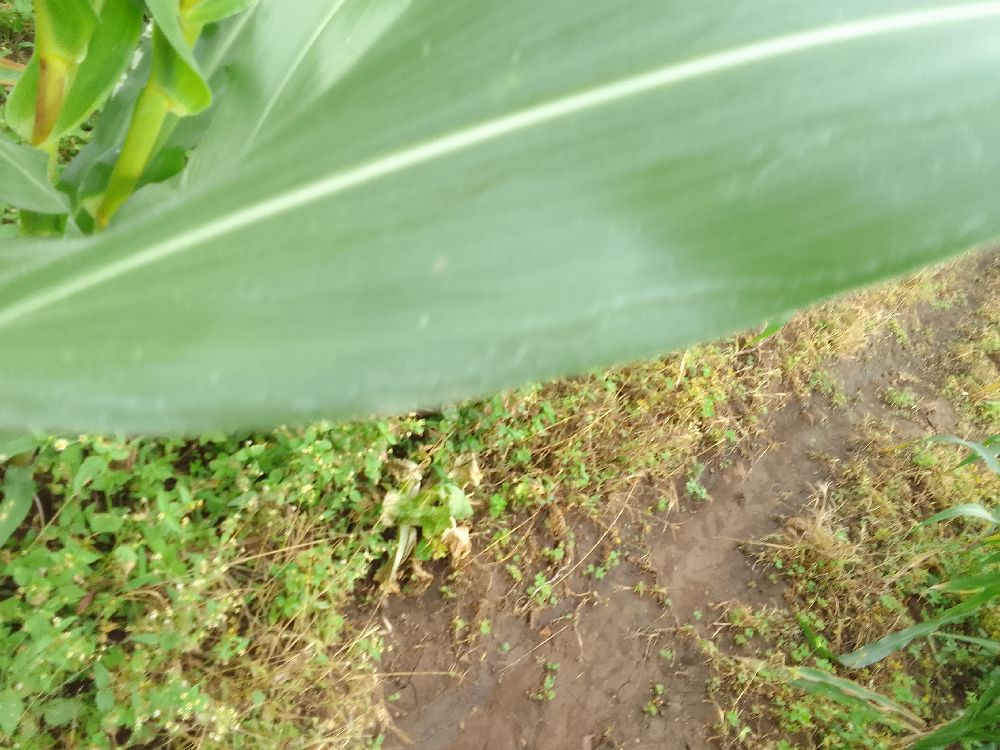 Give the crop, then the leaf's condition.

maize, healthy
